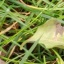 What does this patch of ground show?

grass
